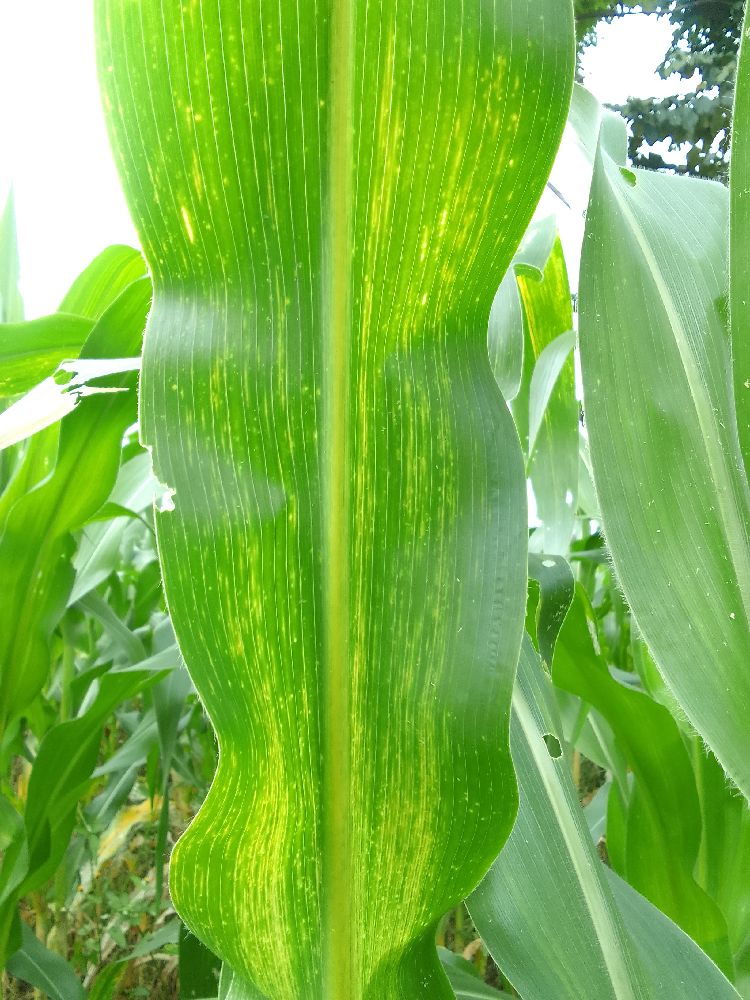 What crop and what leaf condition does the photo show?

maize, maize lethal necrosis
